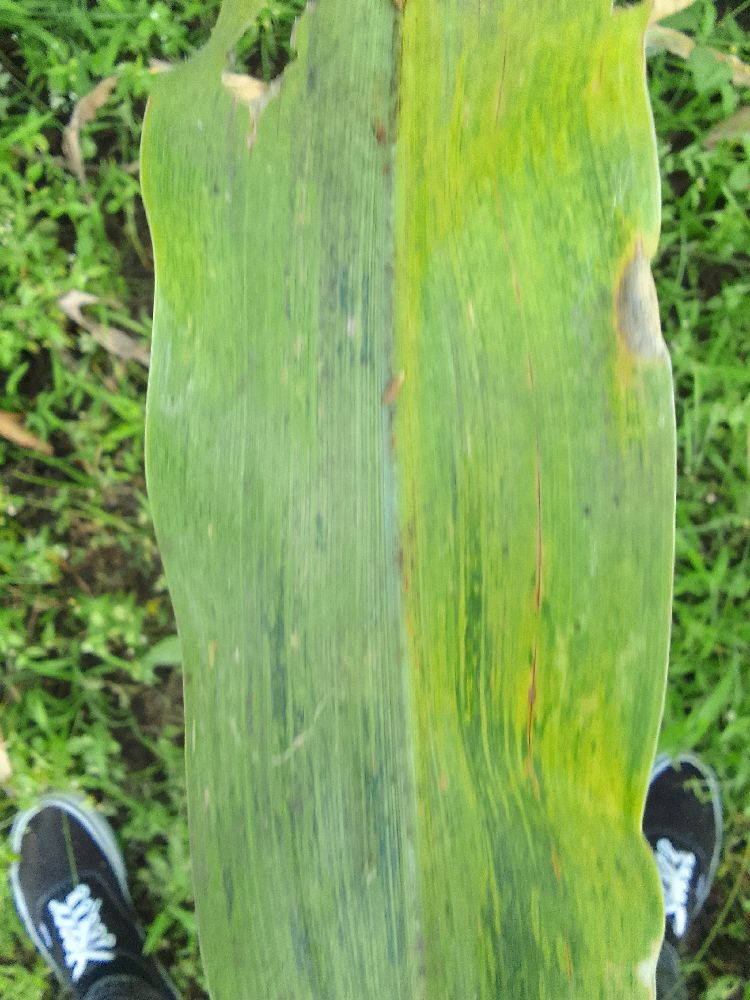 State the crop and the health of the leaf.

maize, maize lethal necrosis
